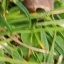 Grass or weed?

grass
